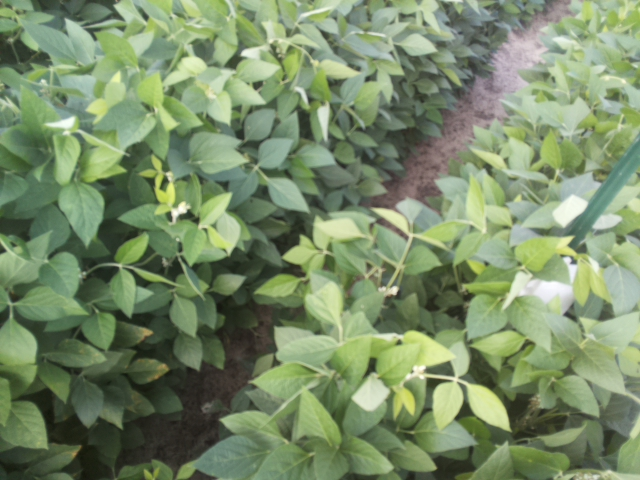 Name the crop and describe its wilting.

soybean, leaflets folding inward at secondary pulvinus with no turgor loss in leaflets or petioles
